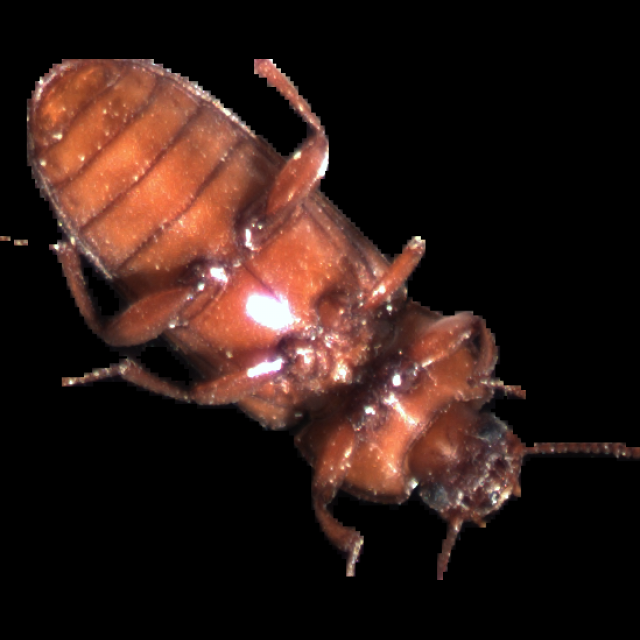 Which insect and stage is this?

mealworm beetle
